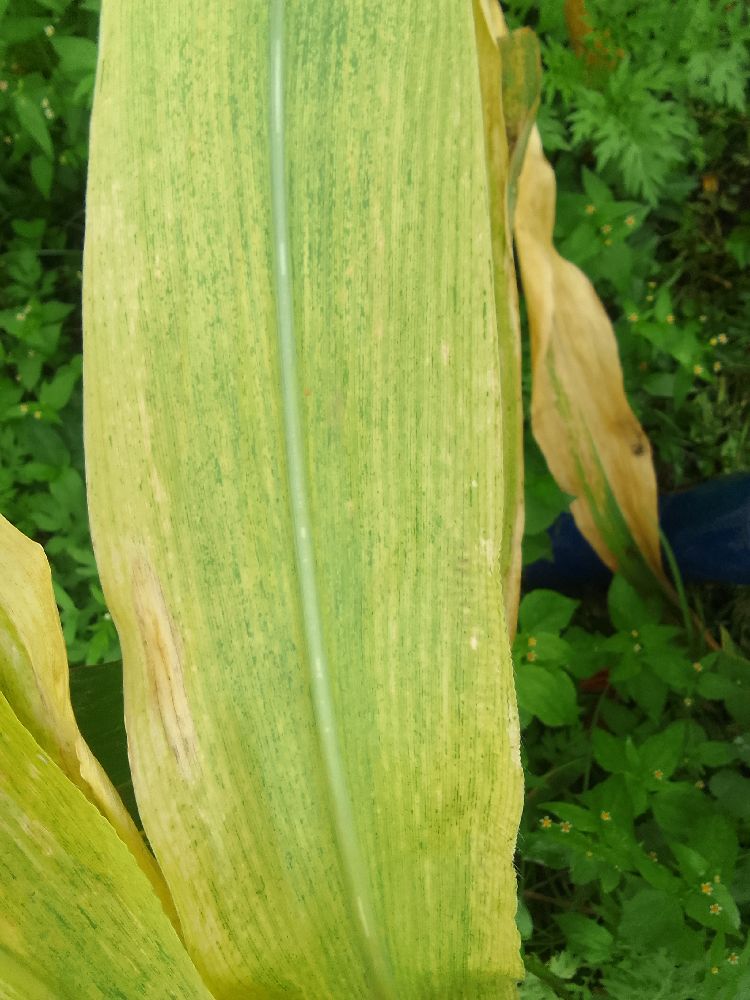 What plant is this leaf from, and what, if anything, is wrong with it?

maize, maize lethal necrosis
